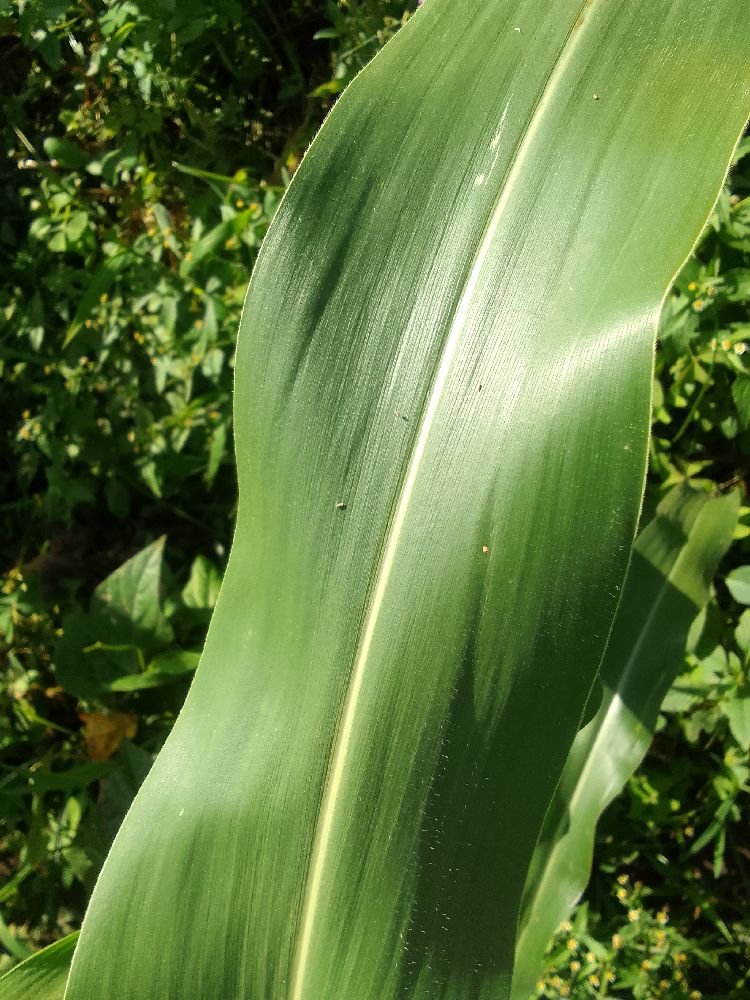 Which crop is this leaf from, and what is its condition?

maize, healthy
